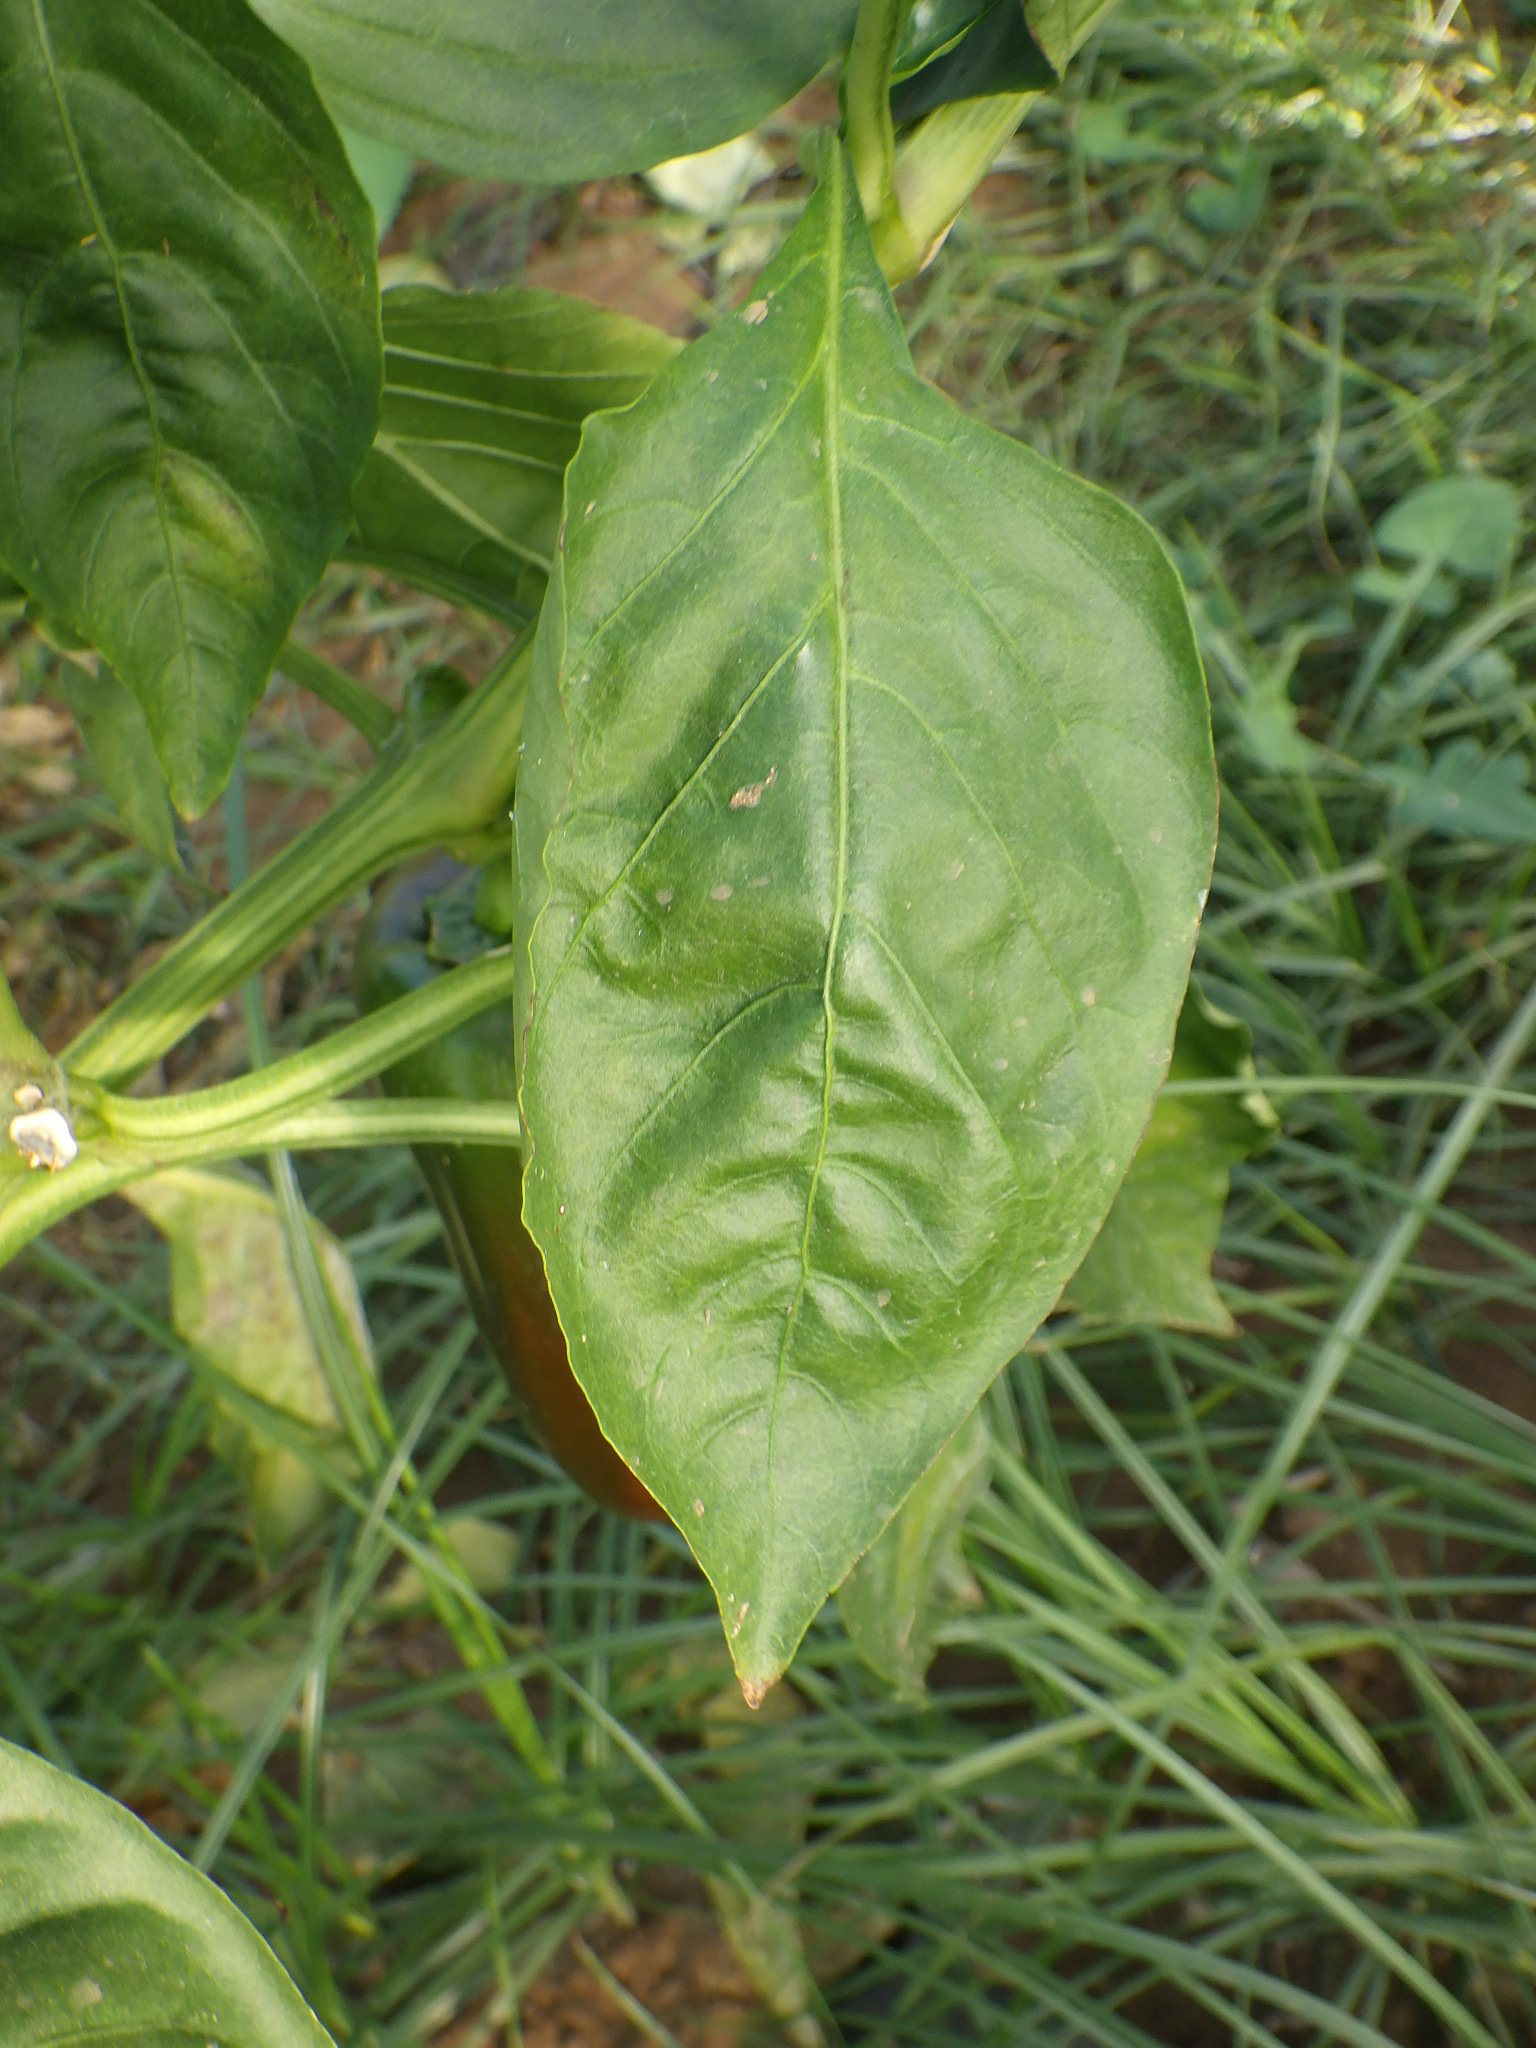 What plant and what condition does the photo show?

bell pepper, healthy
